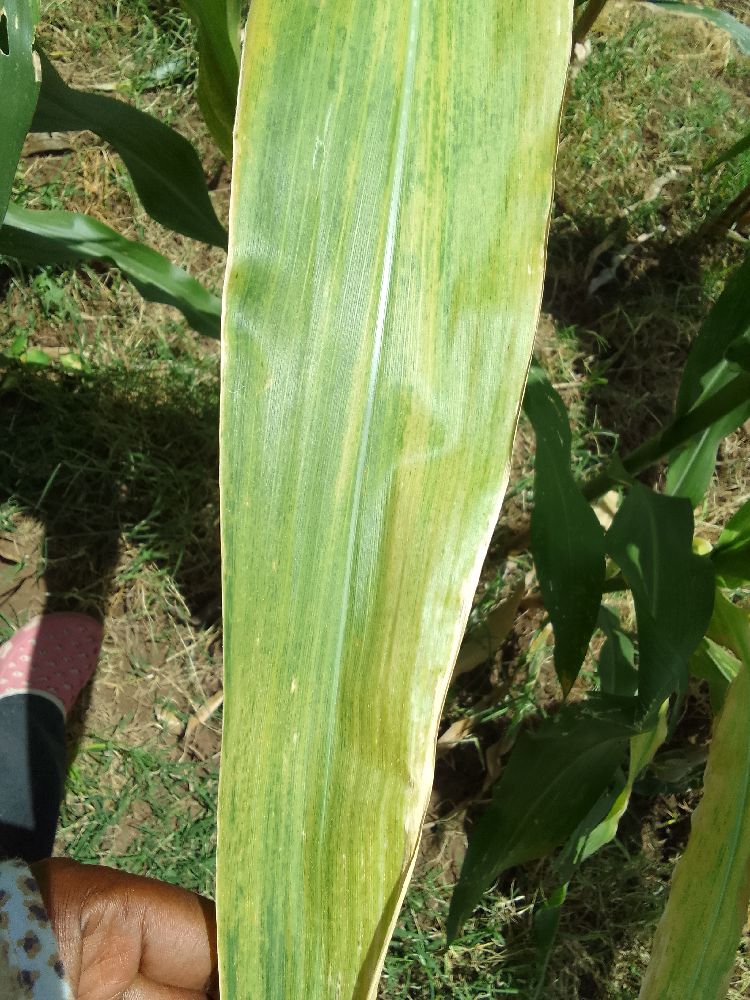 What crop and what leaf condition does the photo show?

maize, maize lethal necrosis
